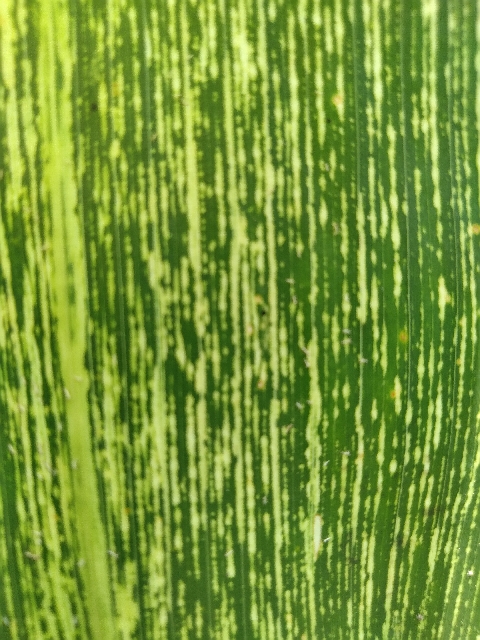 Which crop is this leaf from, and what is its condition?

maize, maize streak virus
